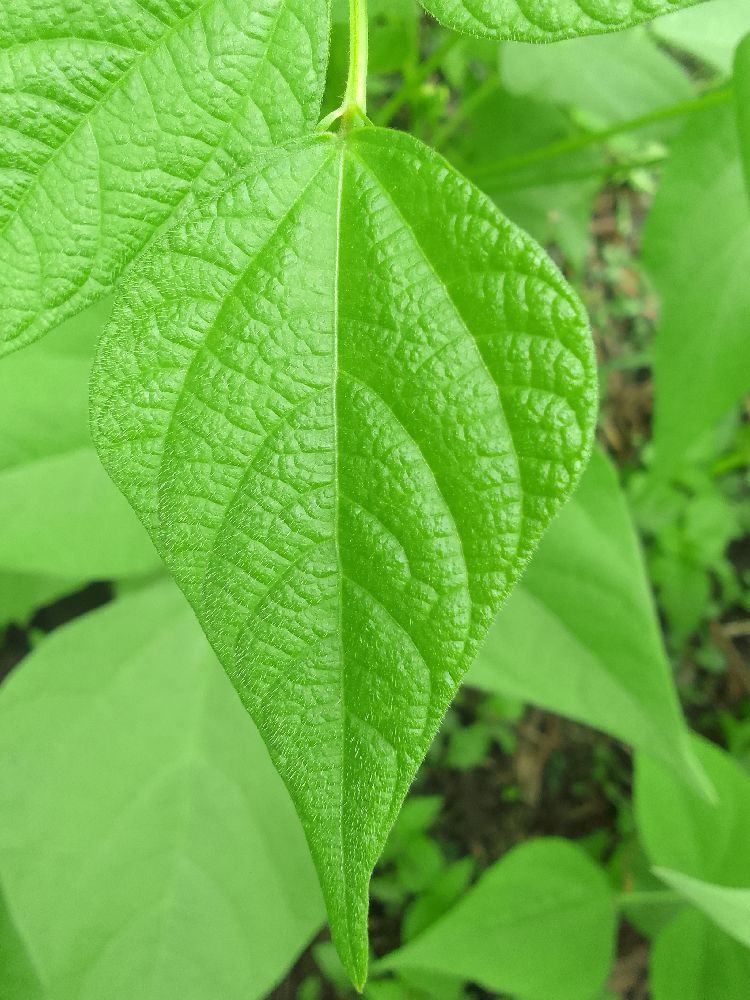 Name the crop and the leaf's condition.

common bean, healthy
